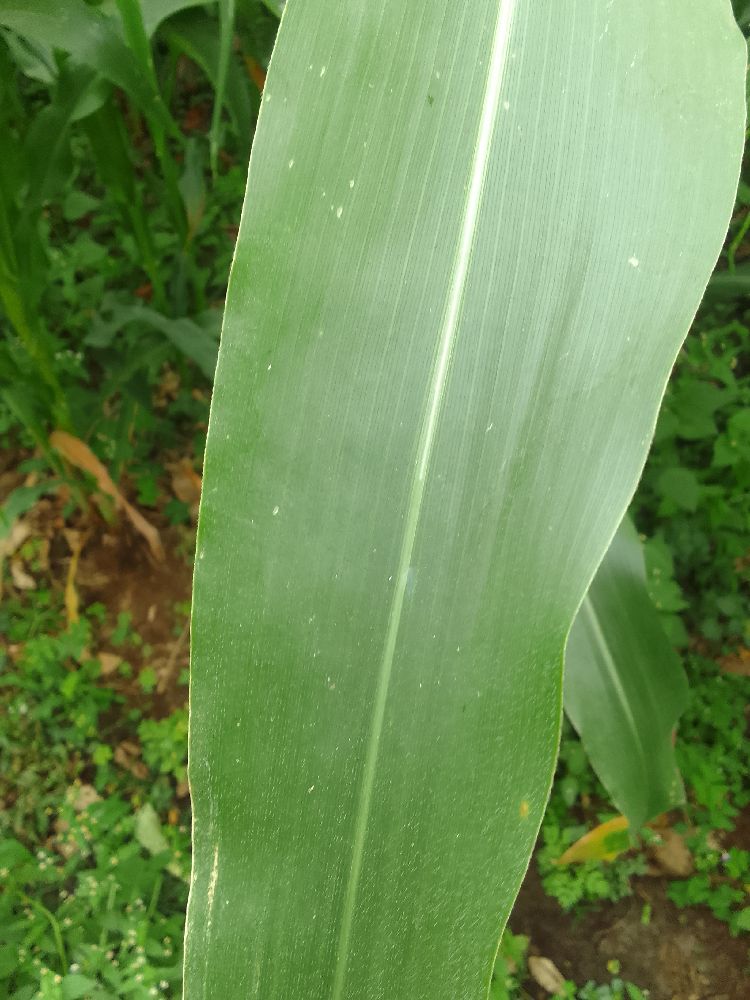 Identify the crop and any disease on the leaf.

maize, healthy
